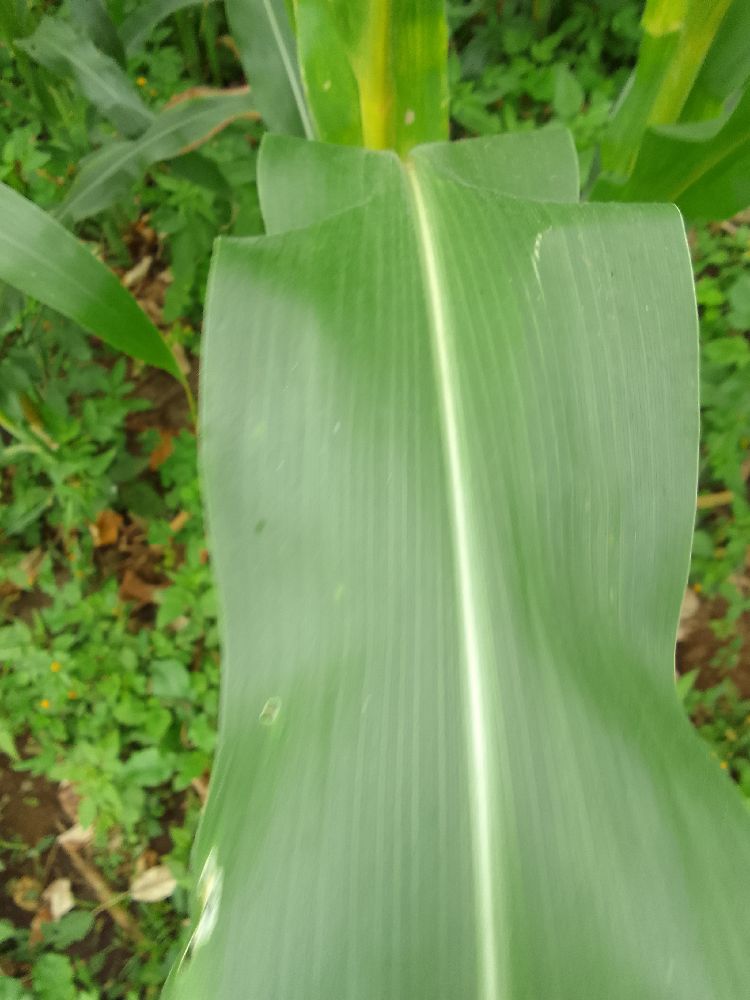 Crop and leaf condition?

maize, healthy
